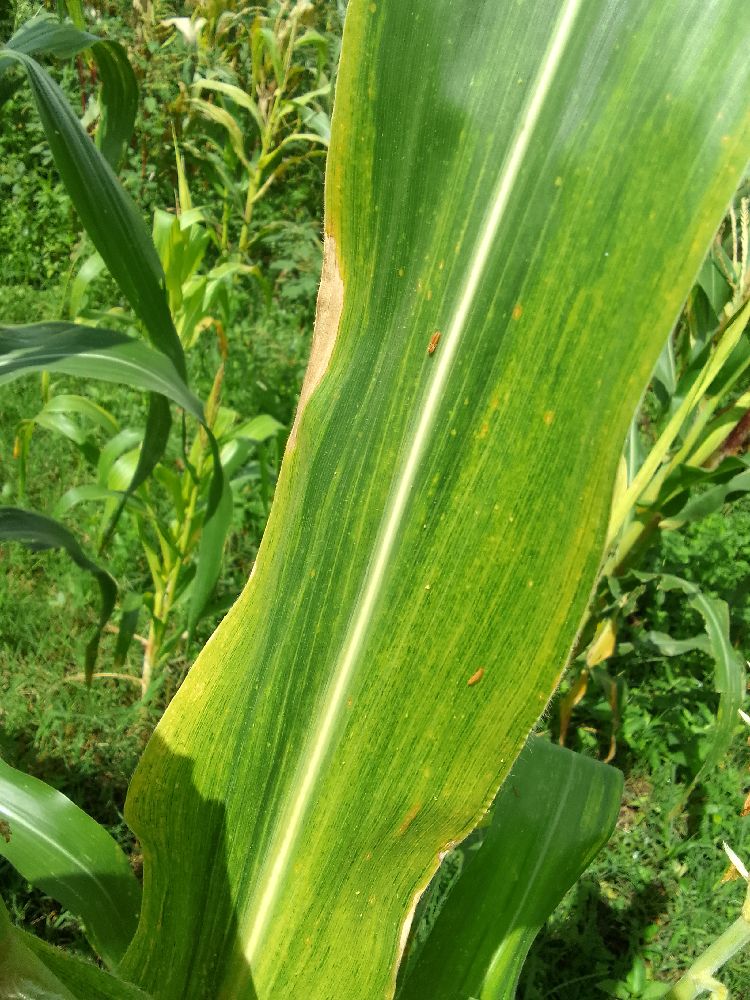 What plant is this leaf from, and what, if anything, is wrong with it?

maize, maize lethal necrosis
